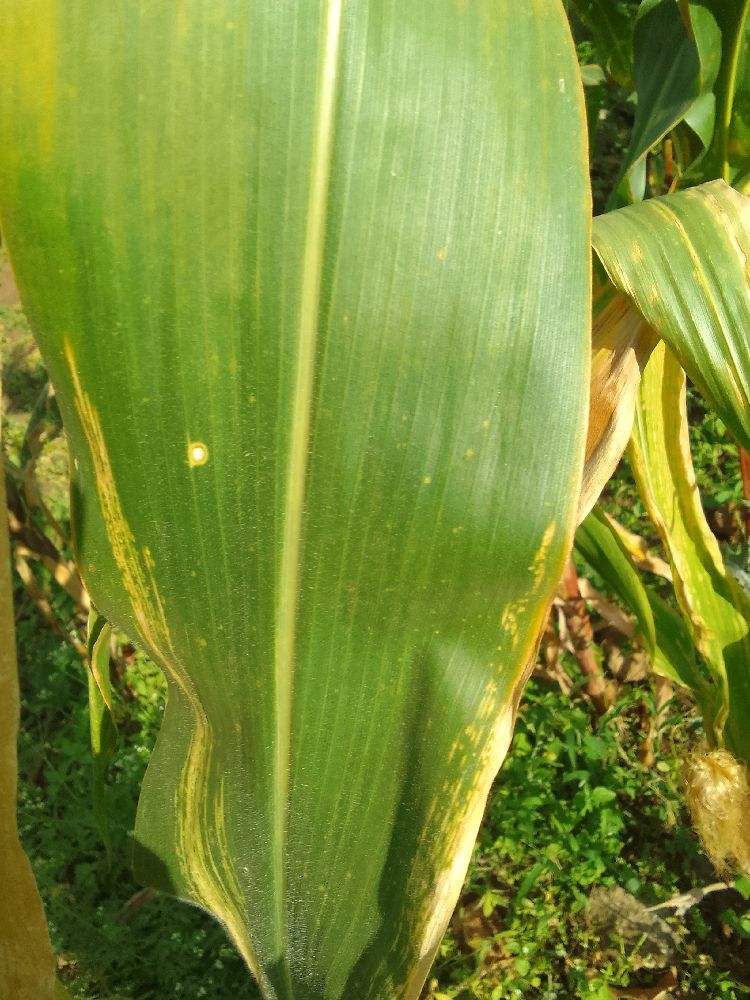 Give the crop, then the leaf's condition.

maize, maize lethal necrosis
